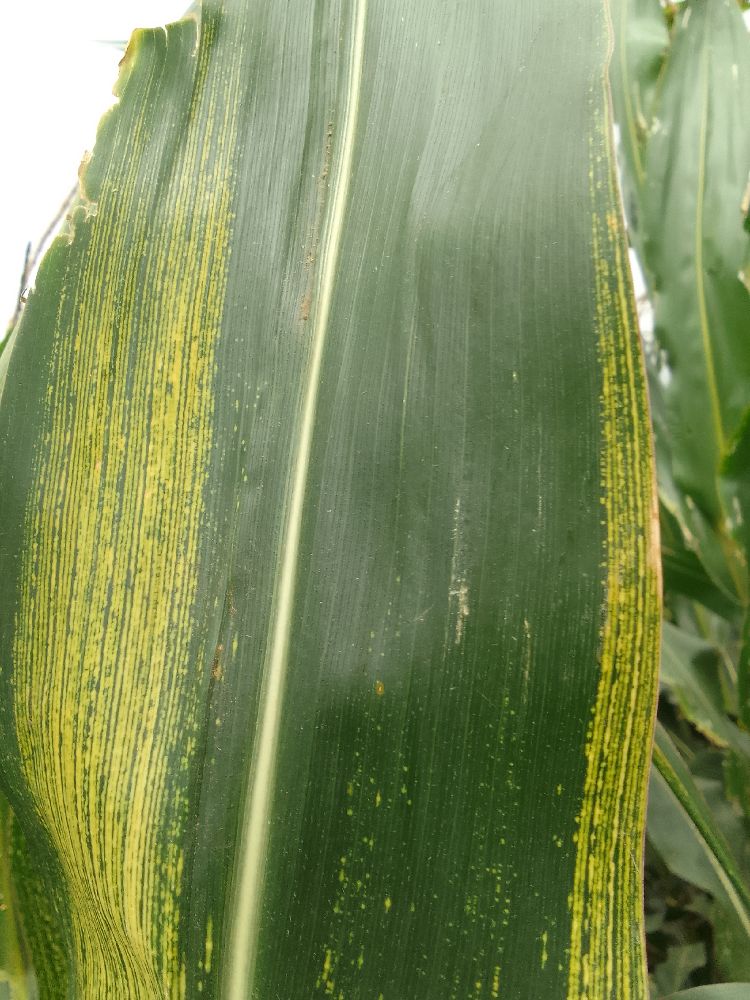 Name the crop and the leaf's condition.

maize, maize streak virus
